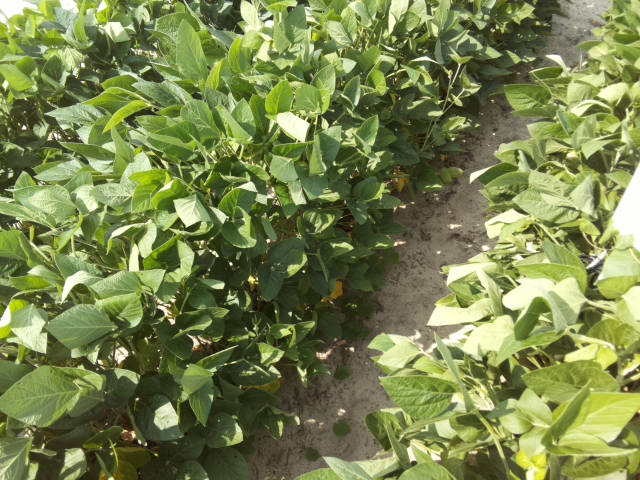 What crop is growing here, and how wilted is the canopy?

soybean, leaflets folding inward at secondary pulvinus with no turgor loss in leaflets or petioles
